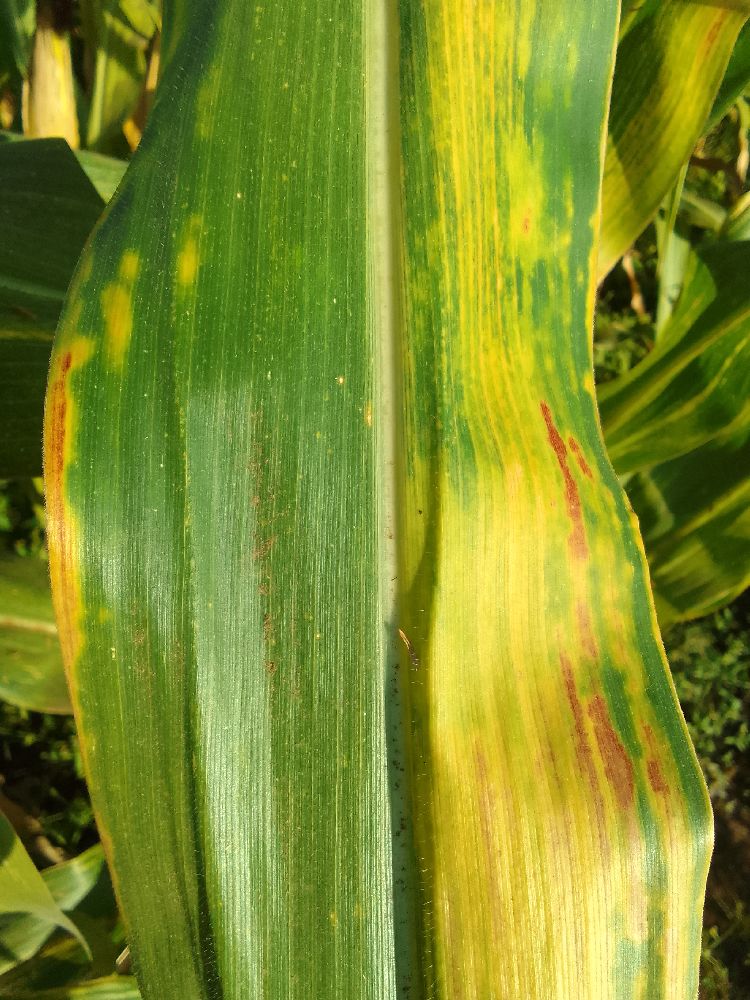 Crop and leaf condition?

maize, maize lethal necrosis
